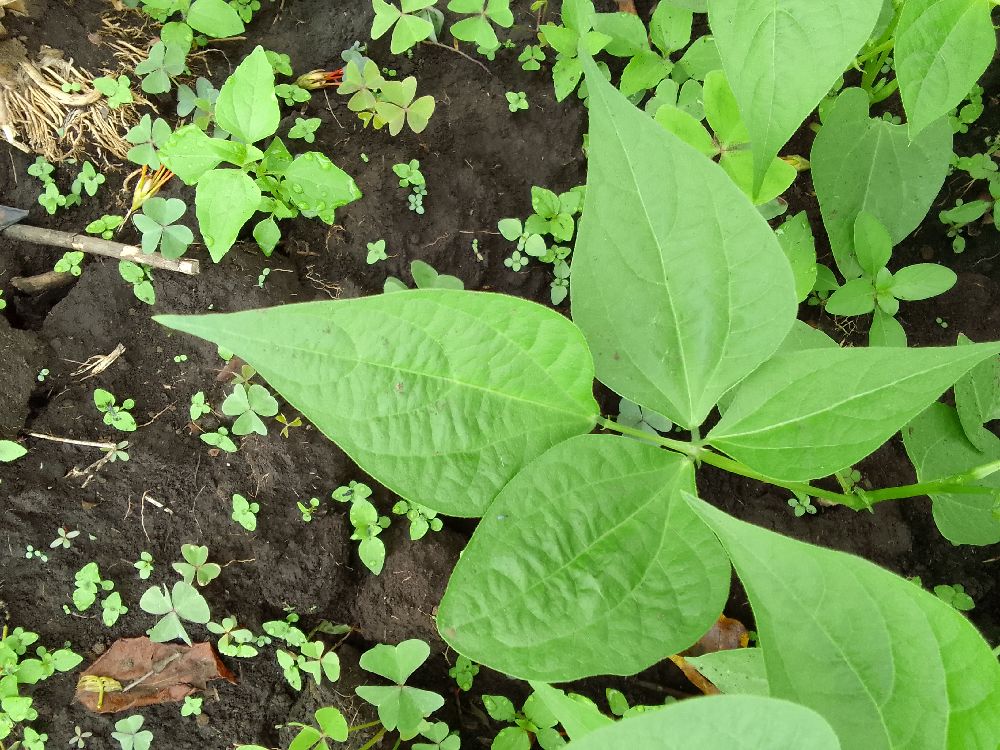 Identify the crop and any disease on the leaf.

common bean, healthy
